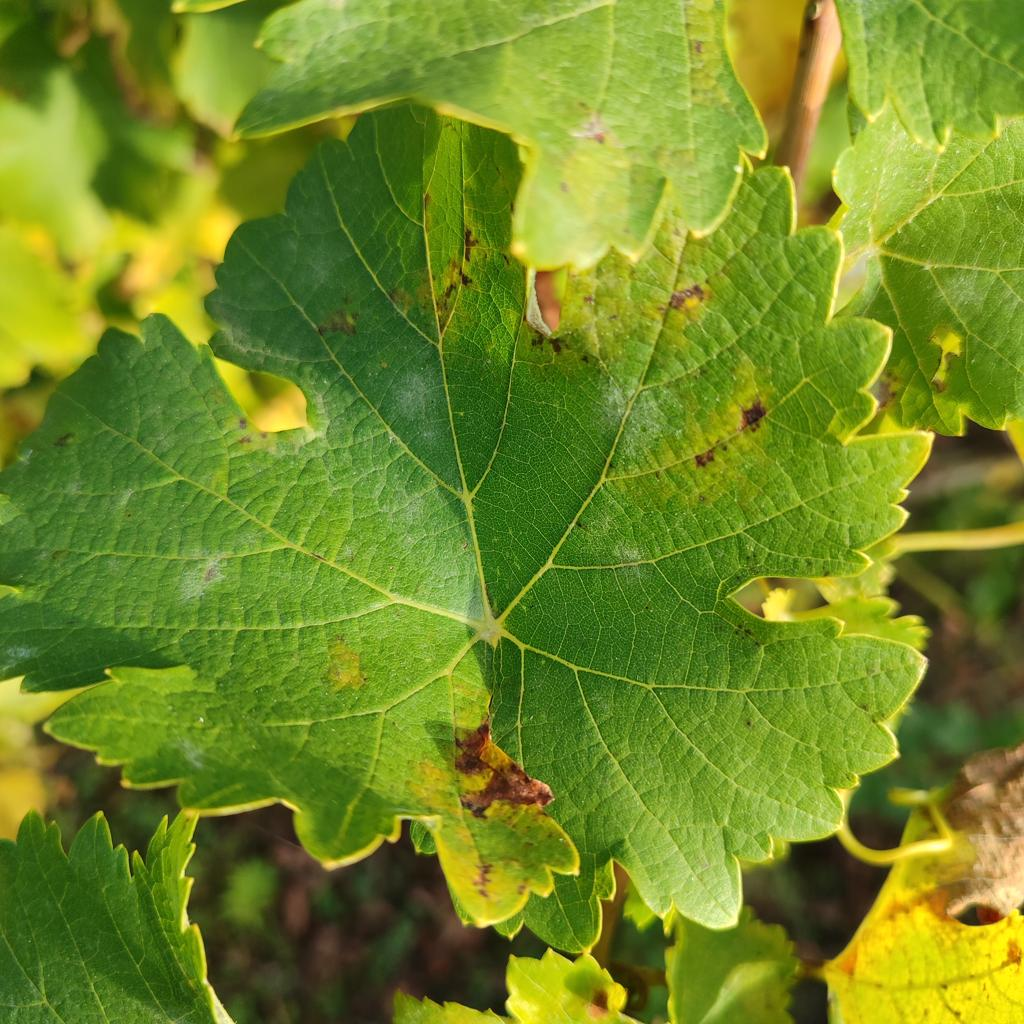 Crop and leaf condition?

grapevine, powdery mildew
